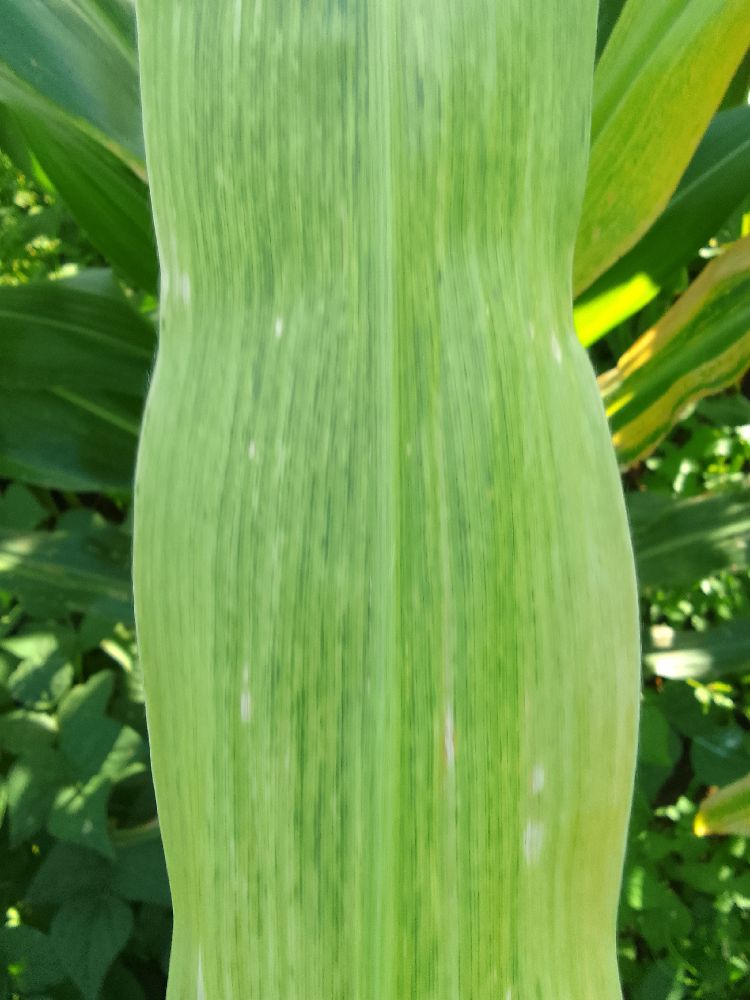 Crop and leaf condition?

maize, maize lethal necrosis
